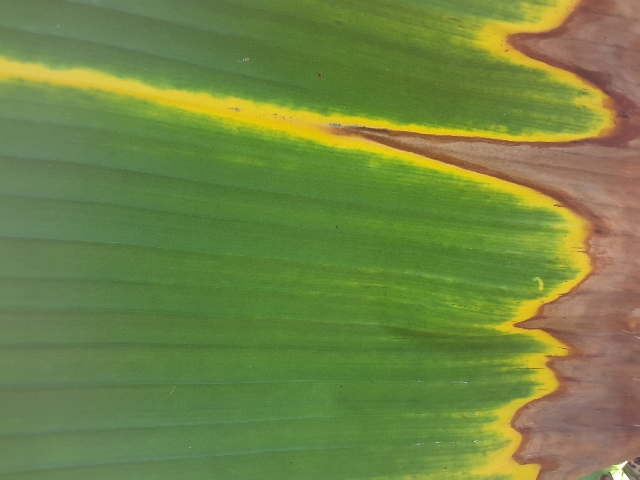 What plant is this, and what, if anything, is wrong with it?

banana, fusarium wilt race 1
